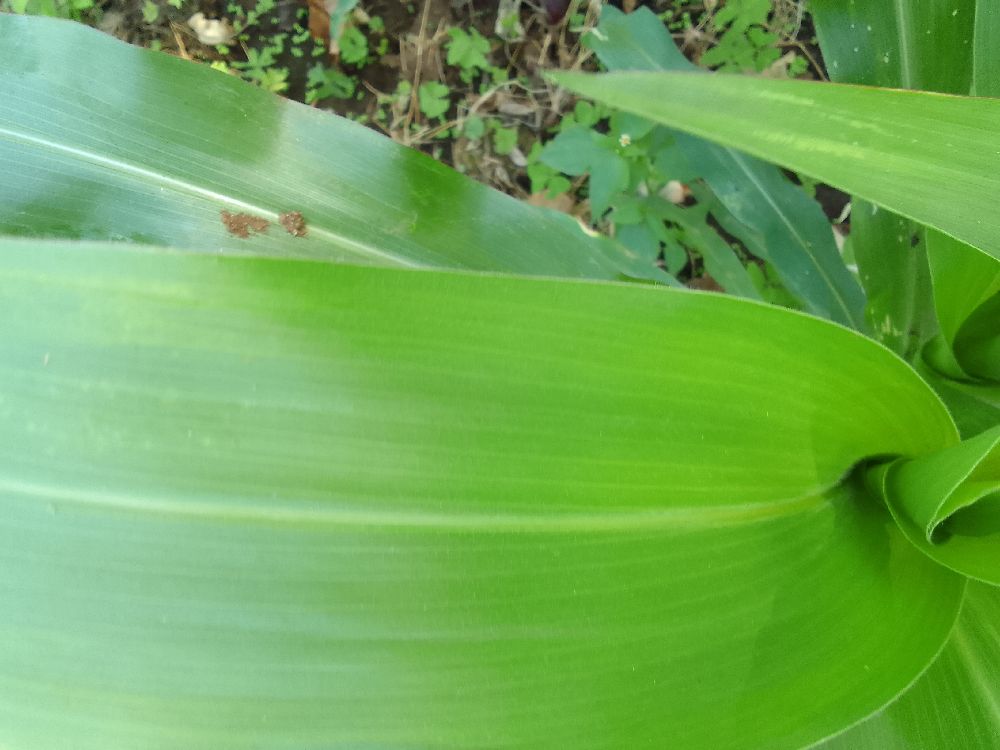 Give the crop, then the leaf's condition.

maize, healthy
